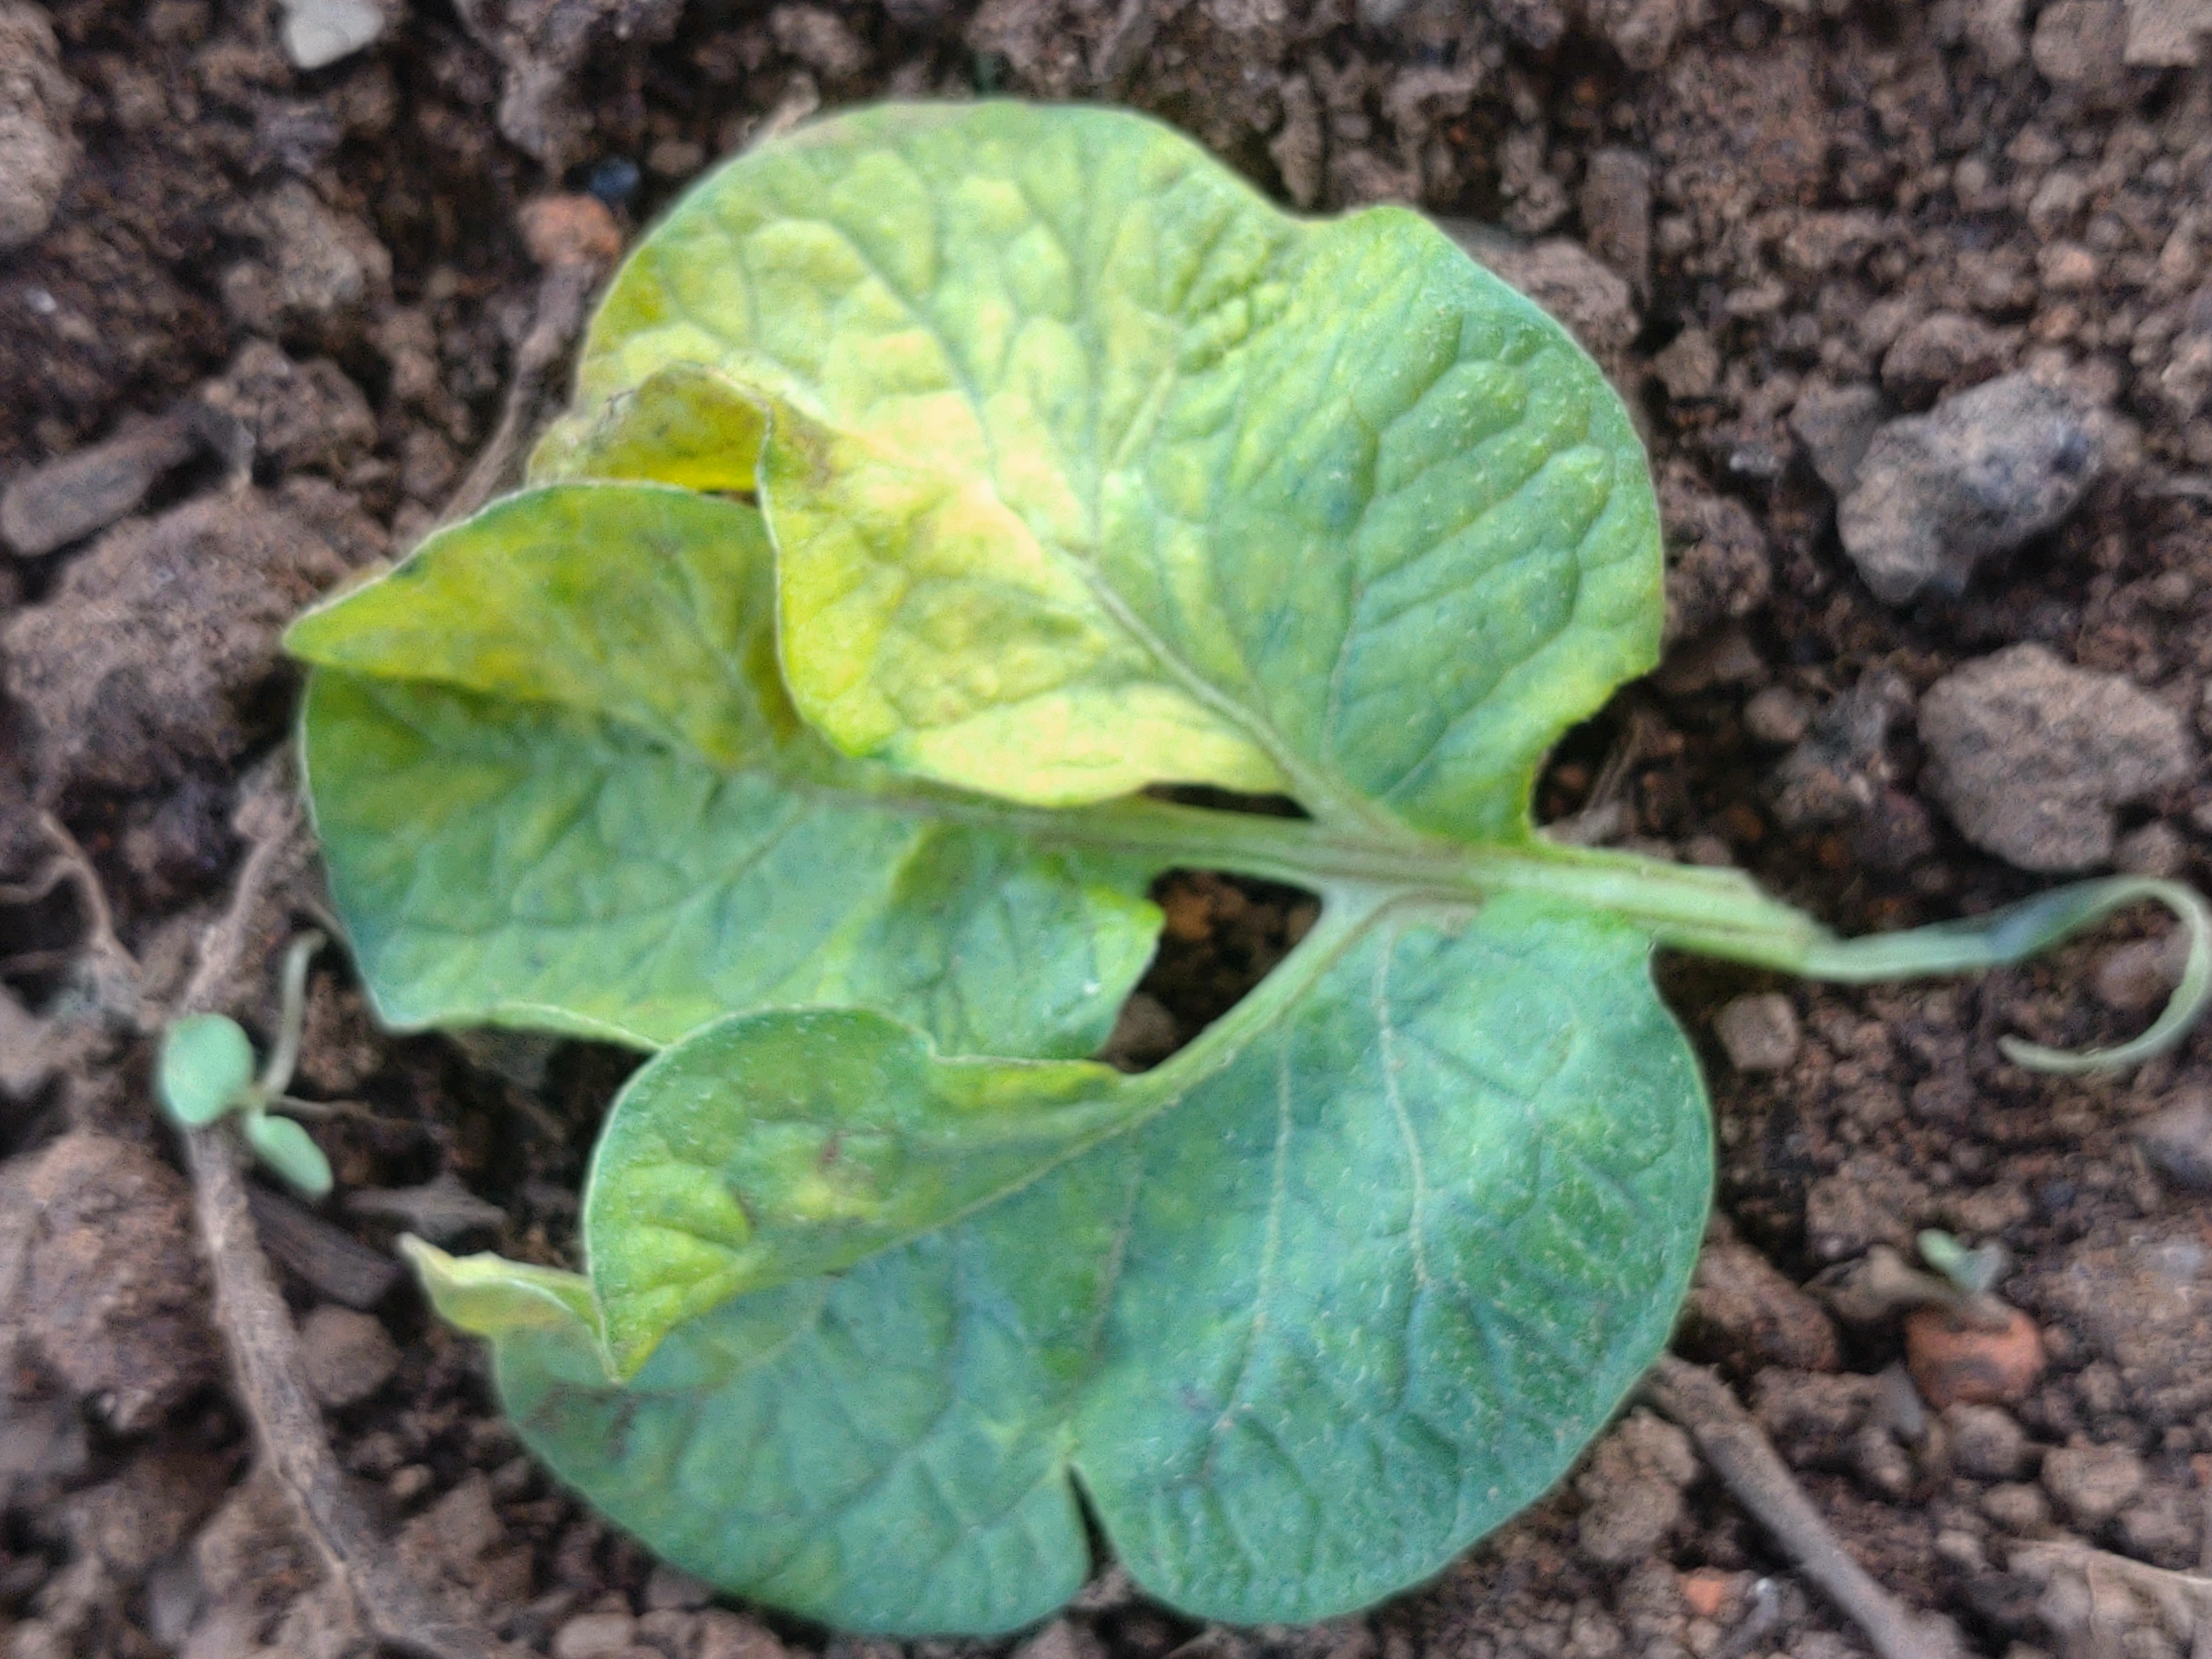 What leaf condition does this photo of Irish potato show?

late blight
